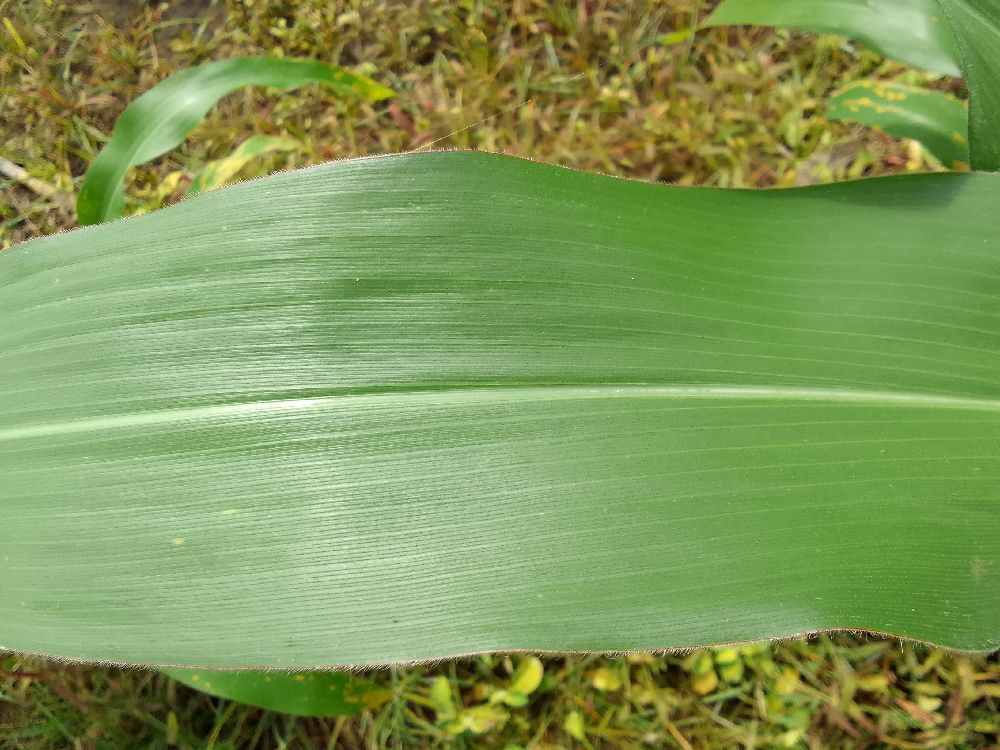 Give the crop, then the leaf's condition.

maize, healthy
